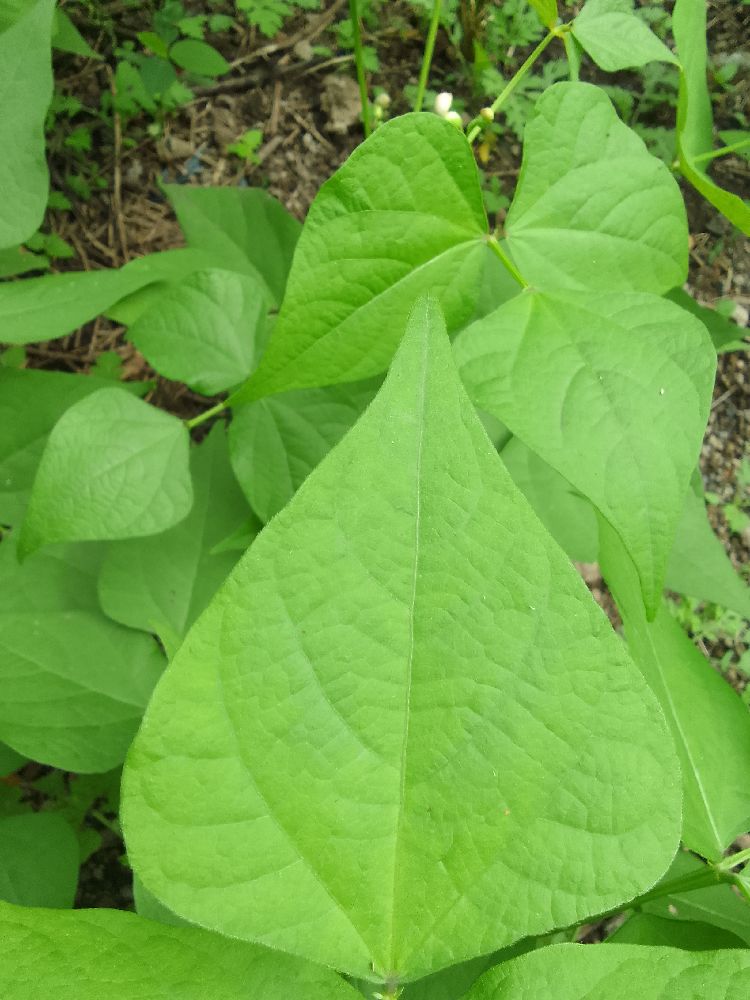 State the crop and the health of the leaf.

common bean, healthy
